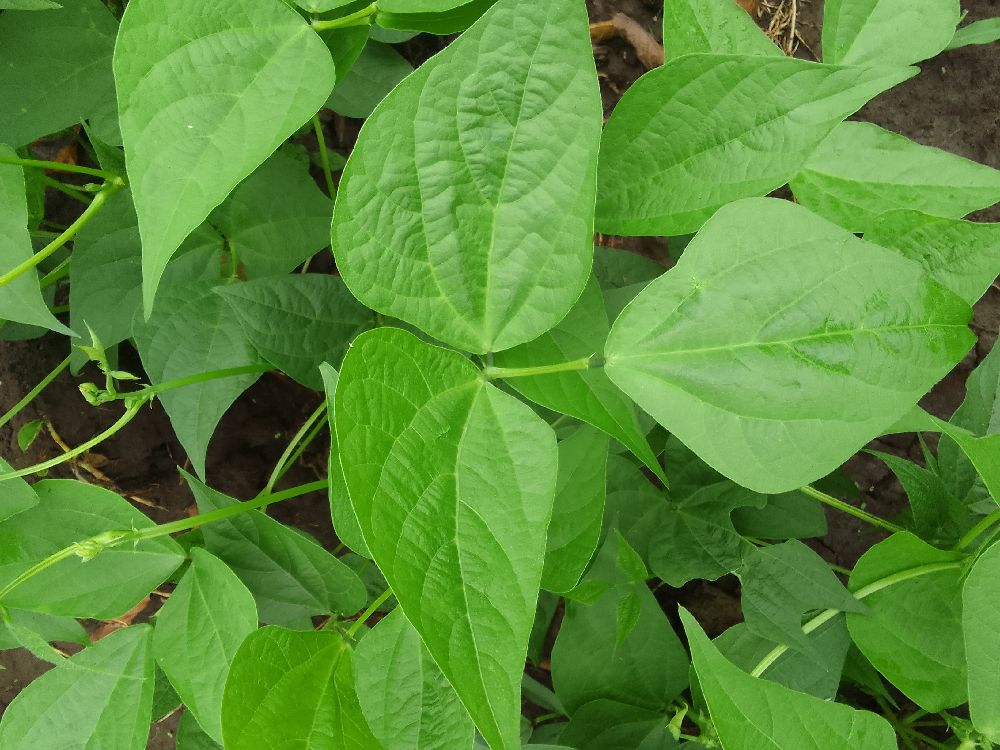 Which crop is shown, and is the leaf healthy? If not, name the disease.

common bean, healthy
